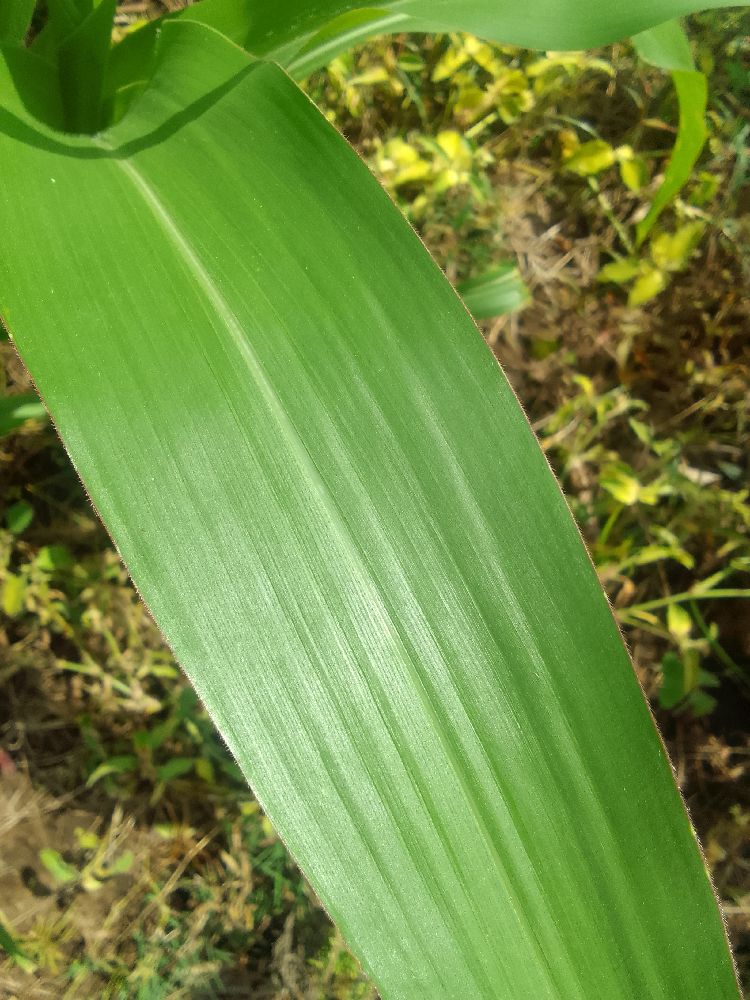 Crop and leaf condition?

maize, healthy
